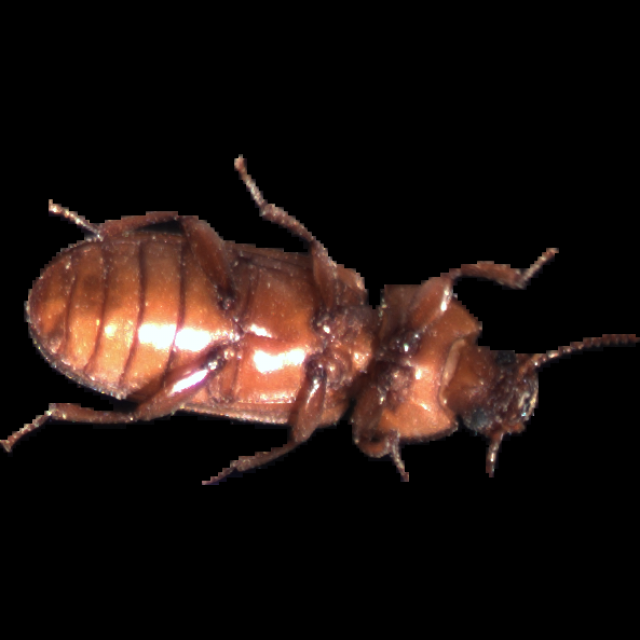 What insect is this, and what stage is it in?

mealworm beetle
